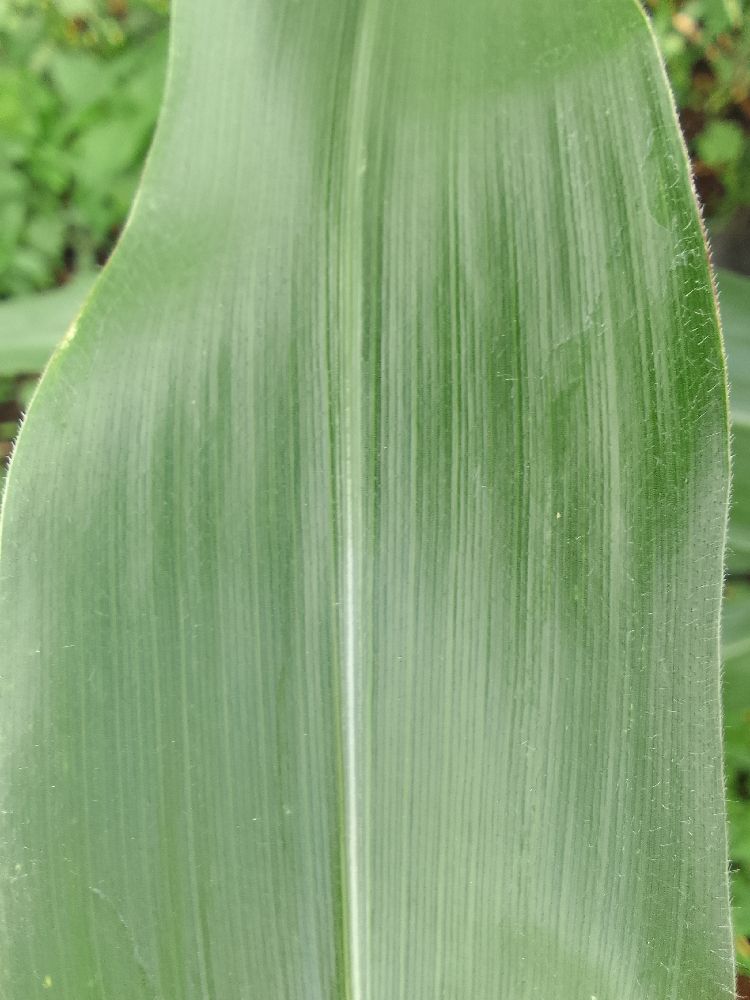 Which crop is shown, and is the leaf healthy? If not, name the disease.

maize, healthy
